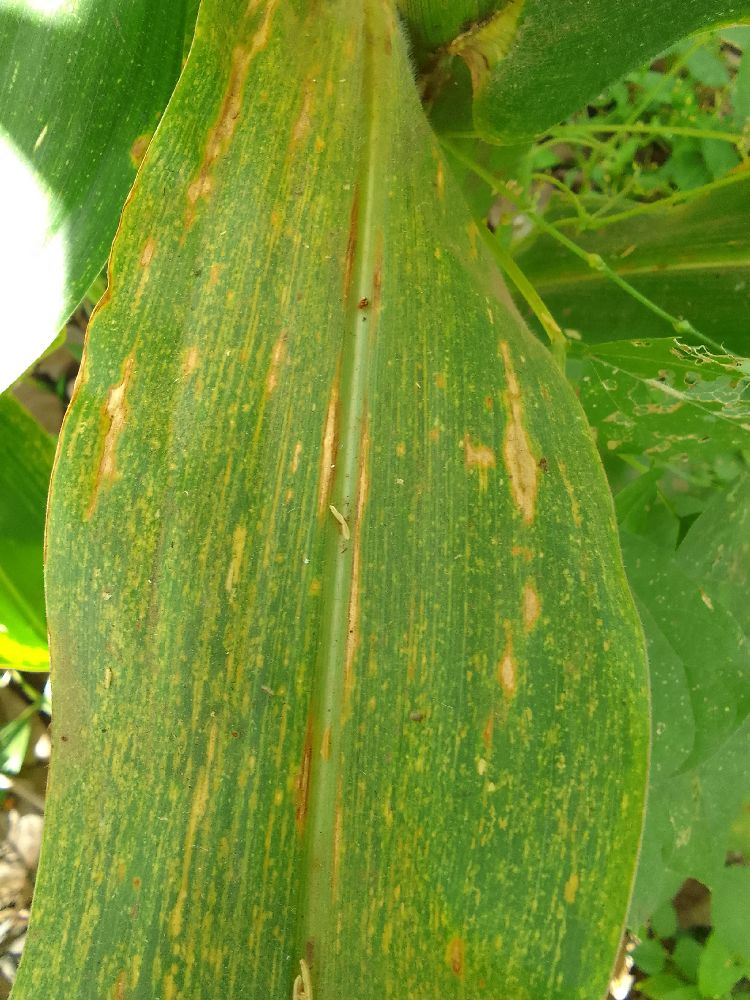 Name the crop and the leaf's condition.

maize, maize lethal necrosis
